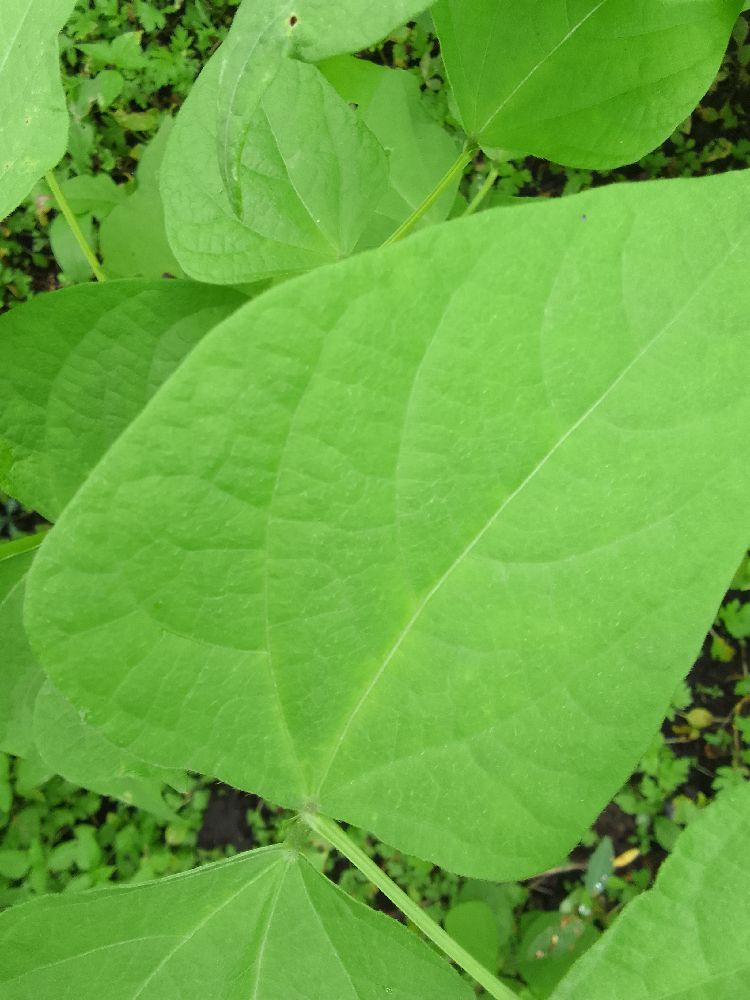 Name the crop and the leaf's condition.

maize, healthy
